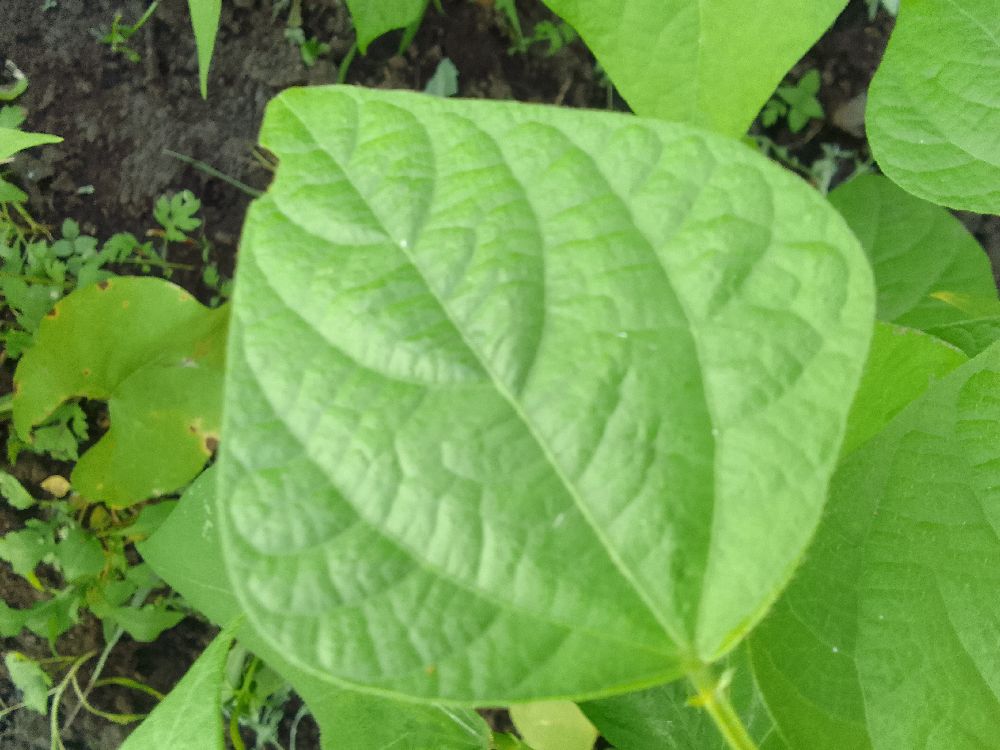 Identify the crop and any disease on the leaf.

common bean, healthy
